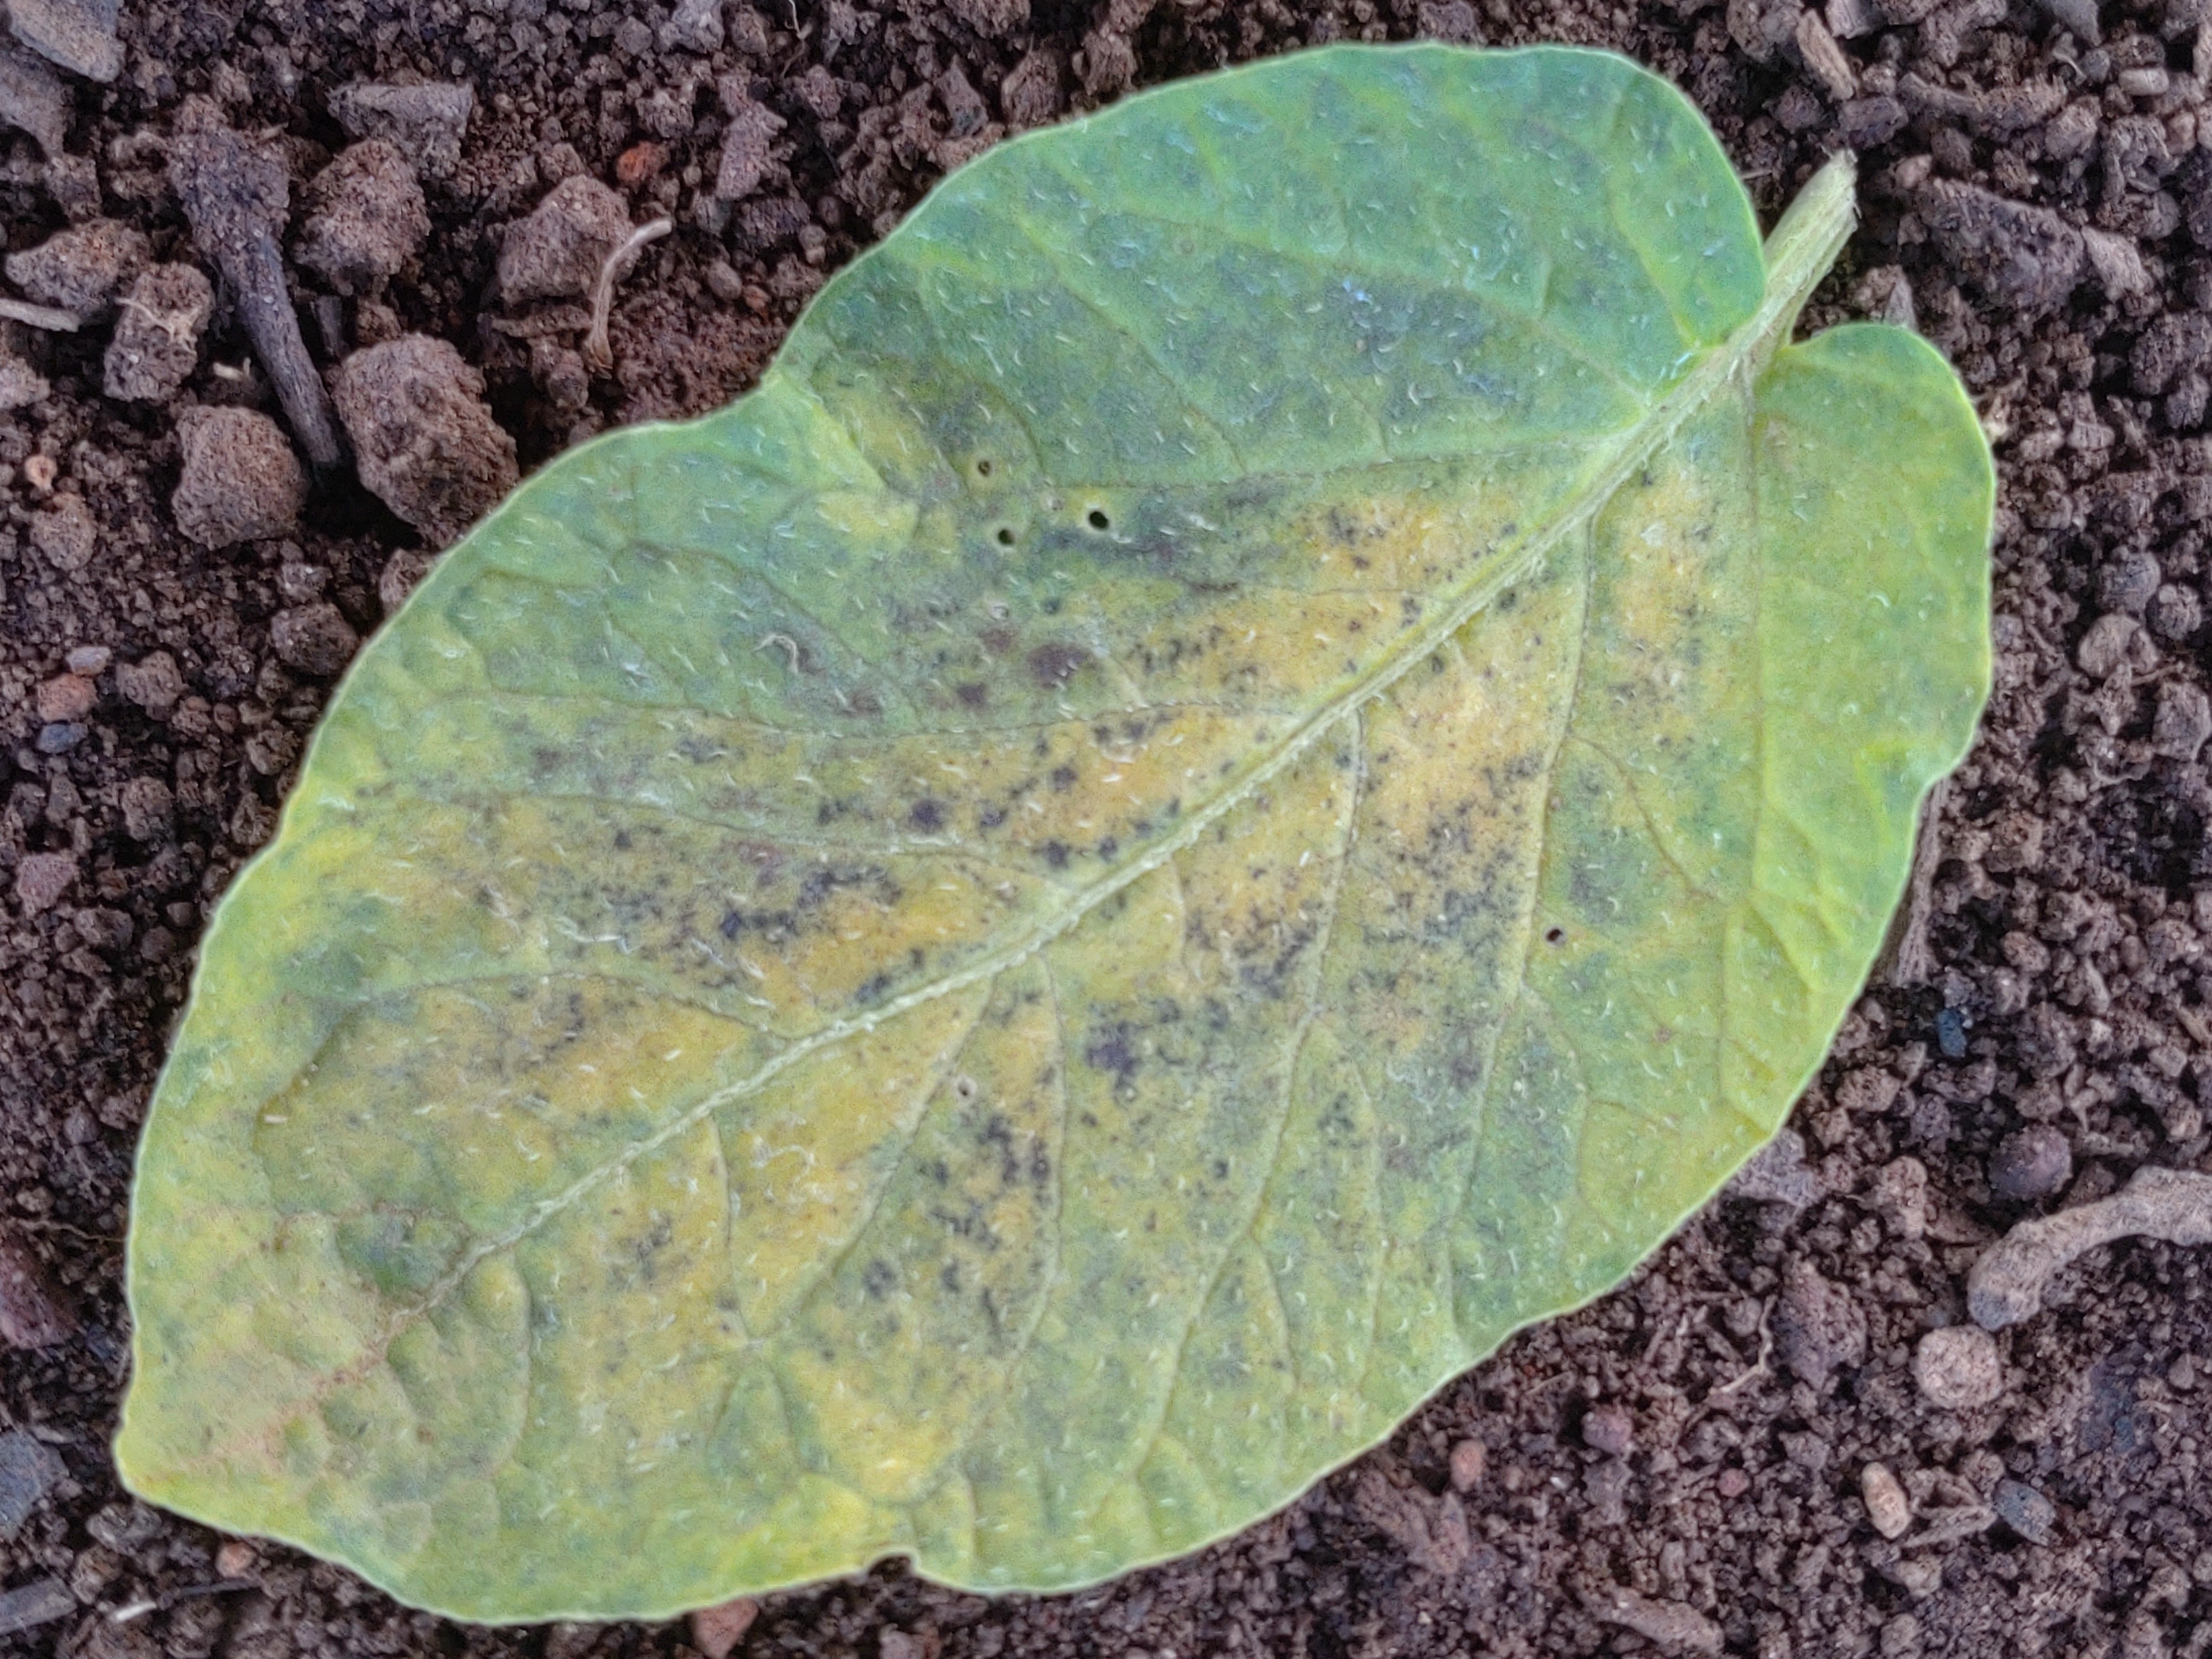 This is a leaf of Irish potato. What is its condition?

late blight
